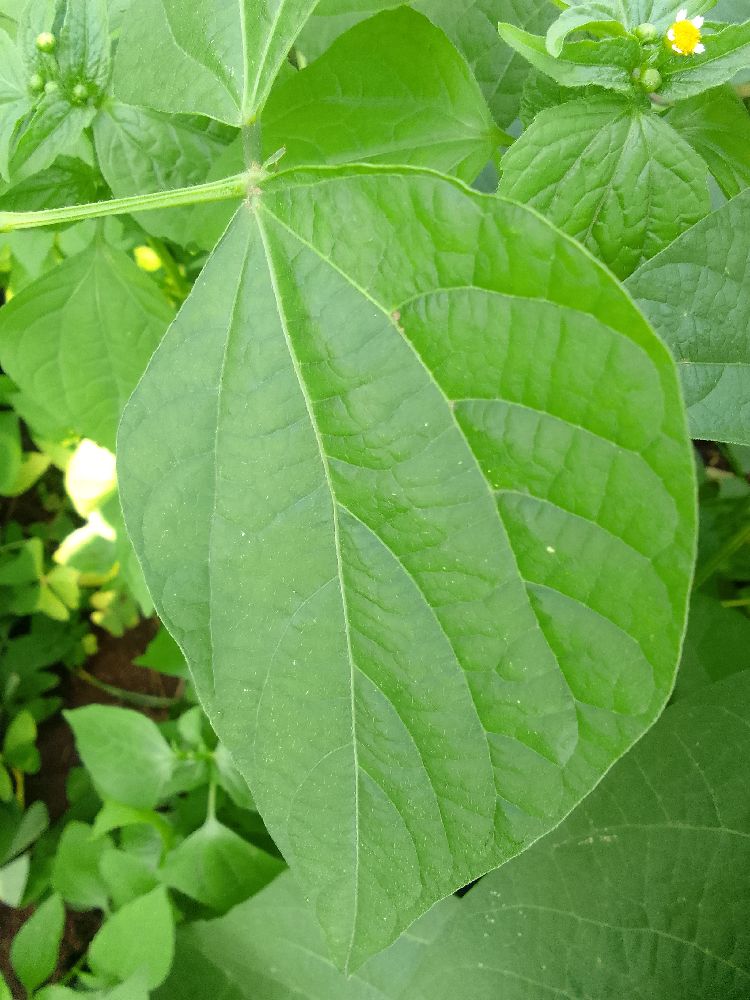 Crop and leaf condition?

common bean, healthy
